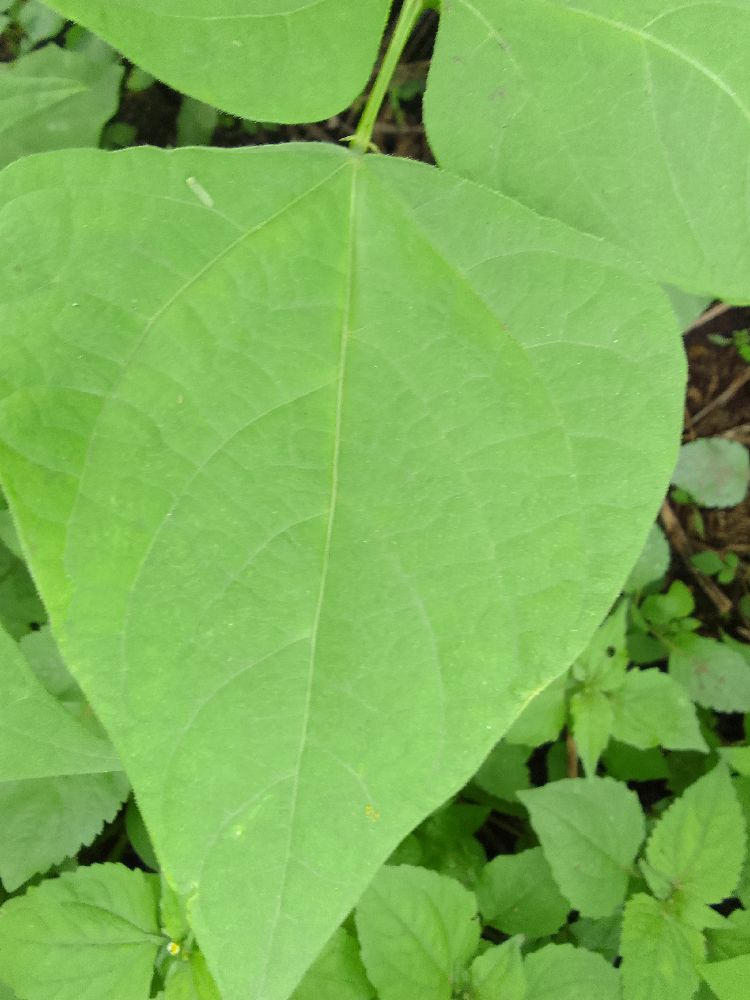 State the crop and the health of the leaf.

common bean, healthy
